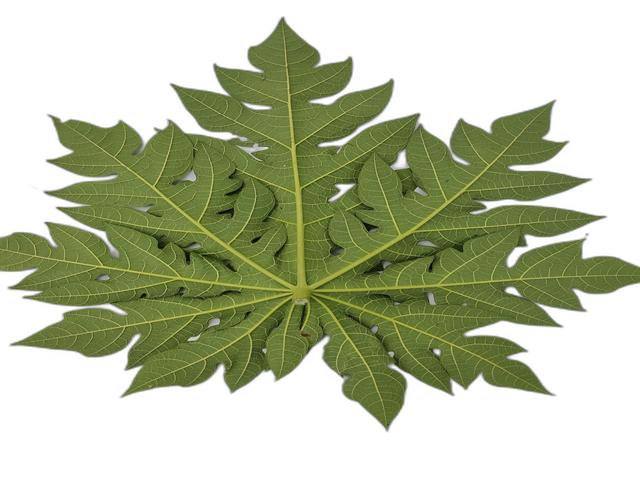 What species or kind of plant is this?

papaya
